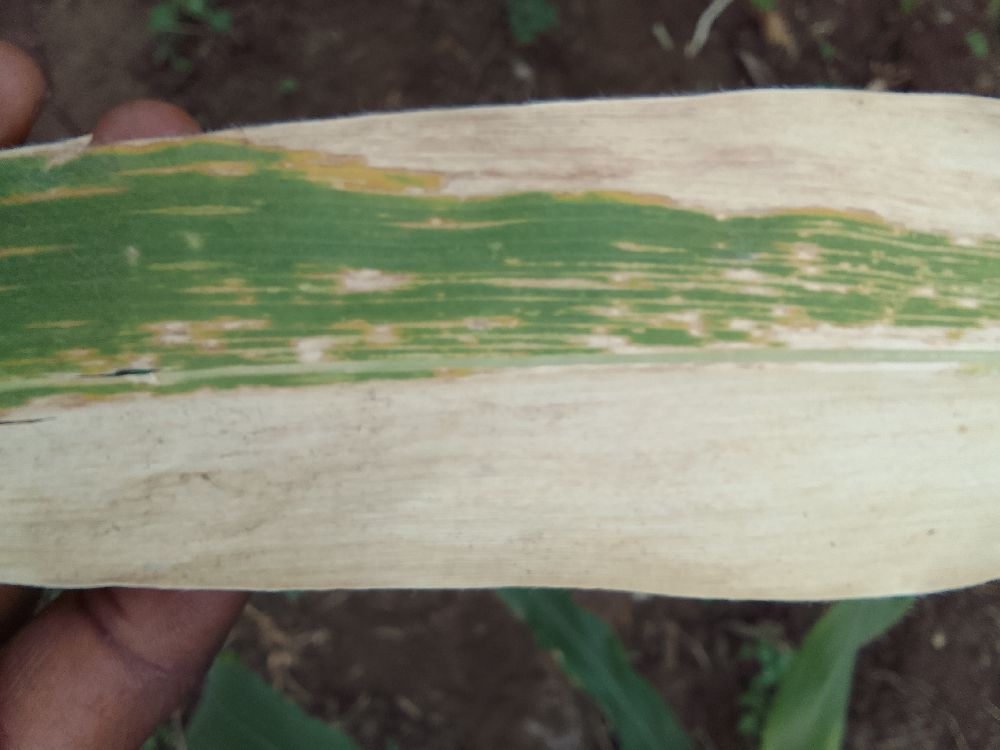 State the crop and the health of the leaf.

maize, maize lethal necrosis
